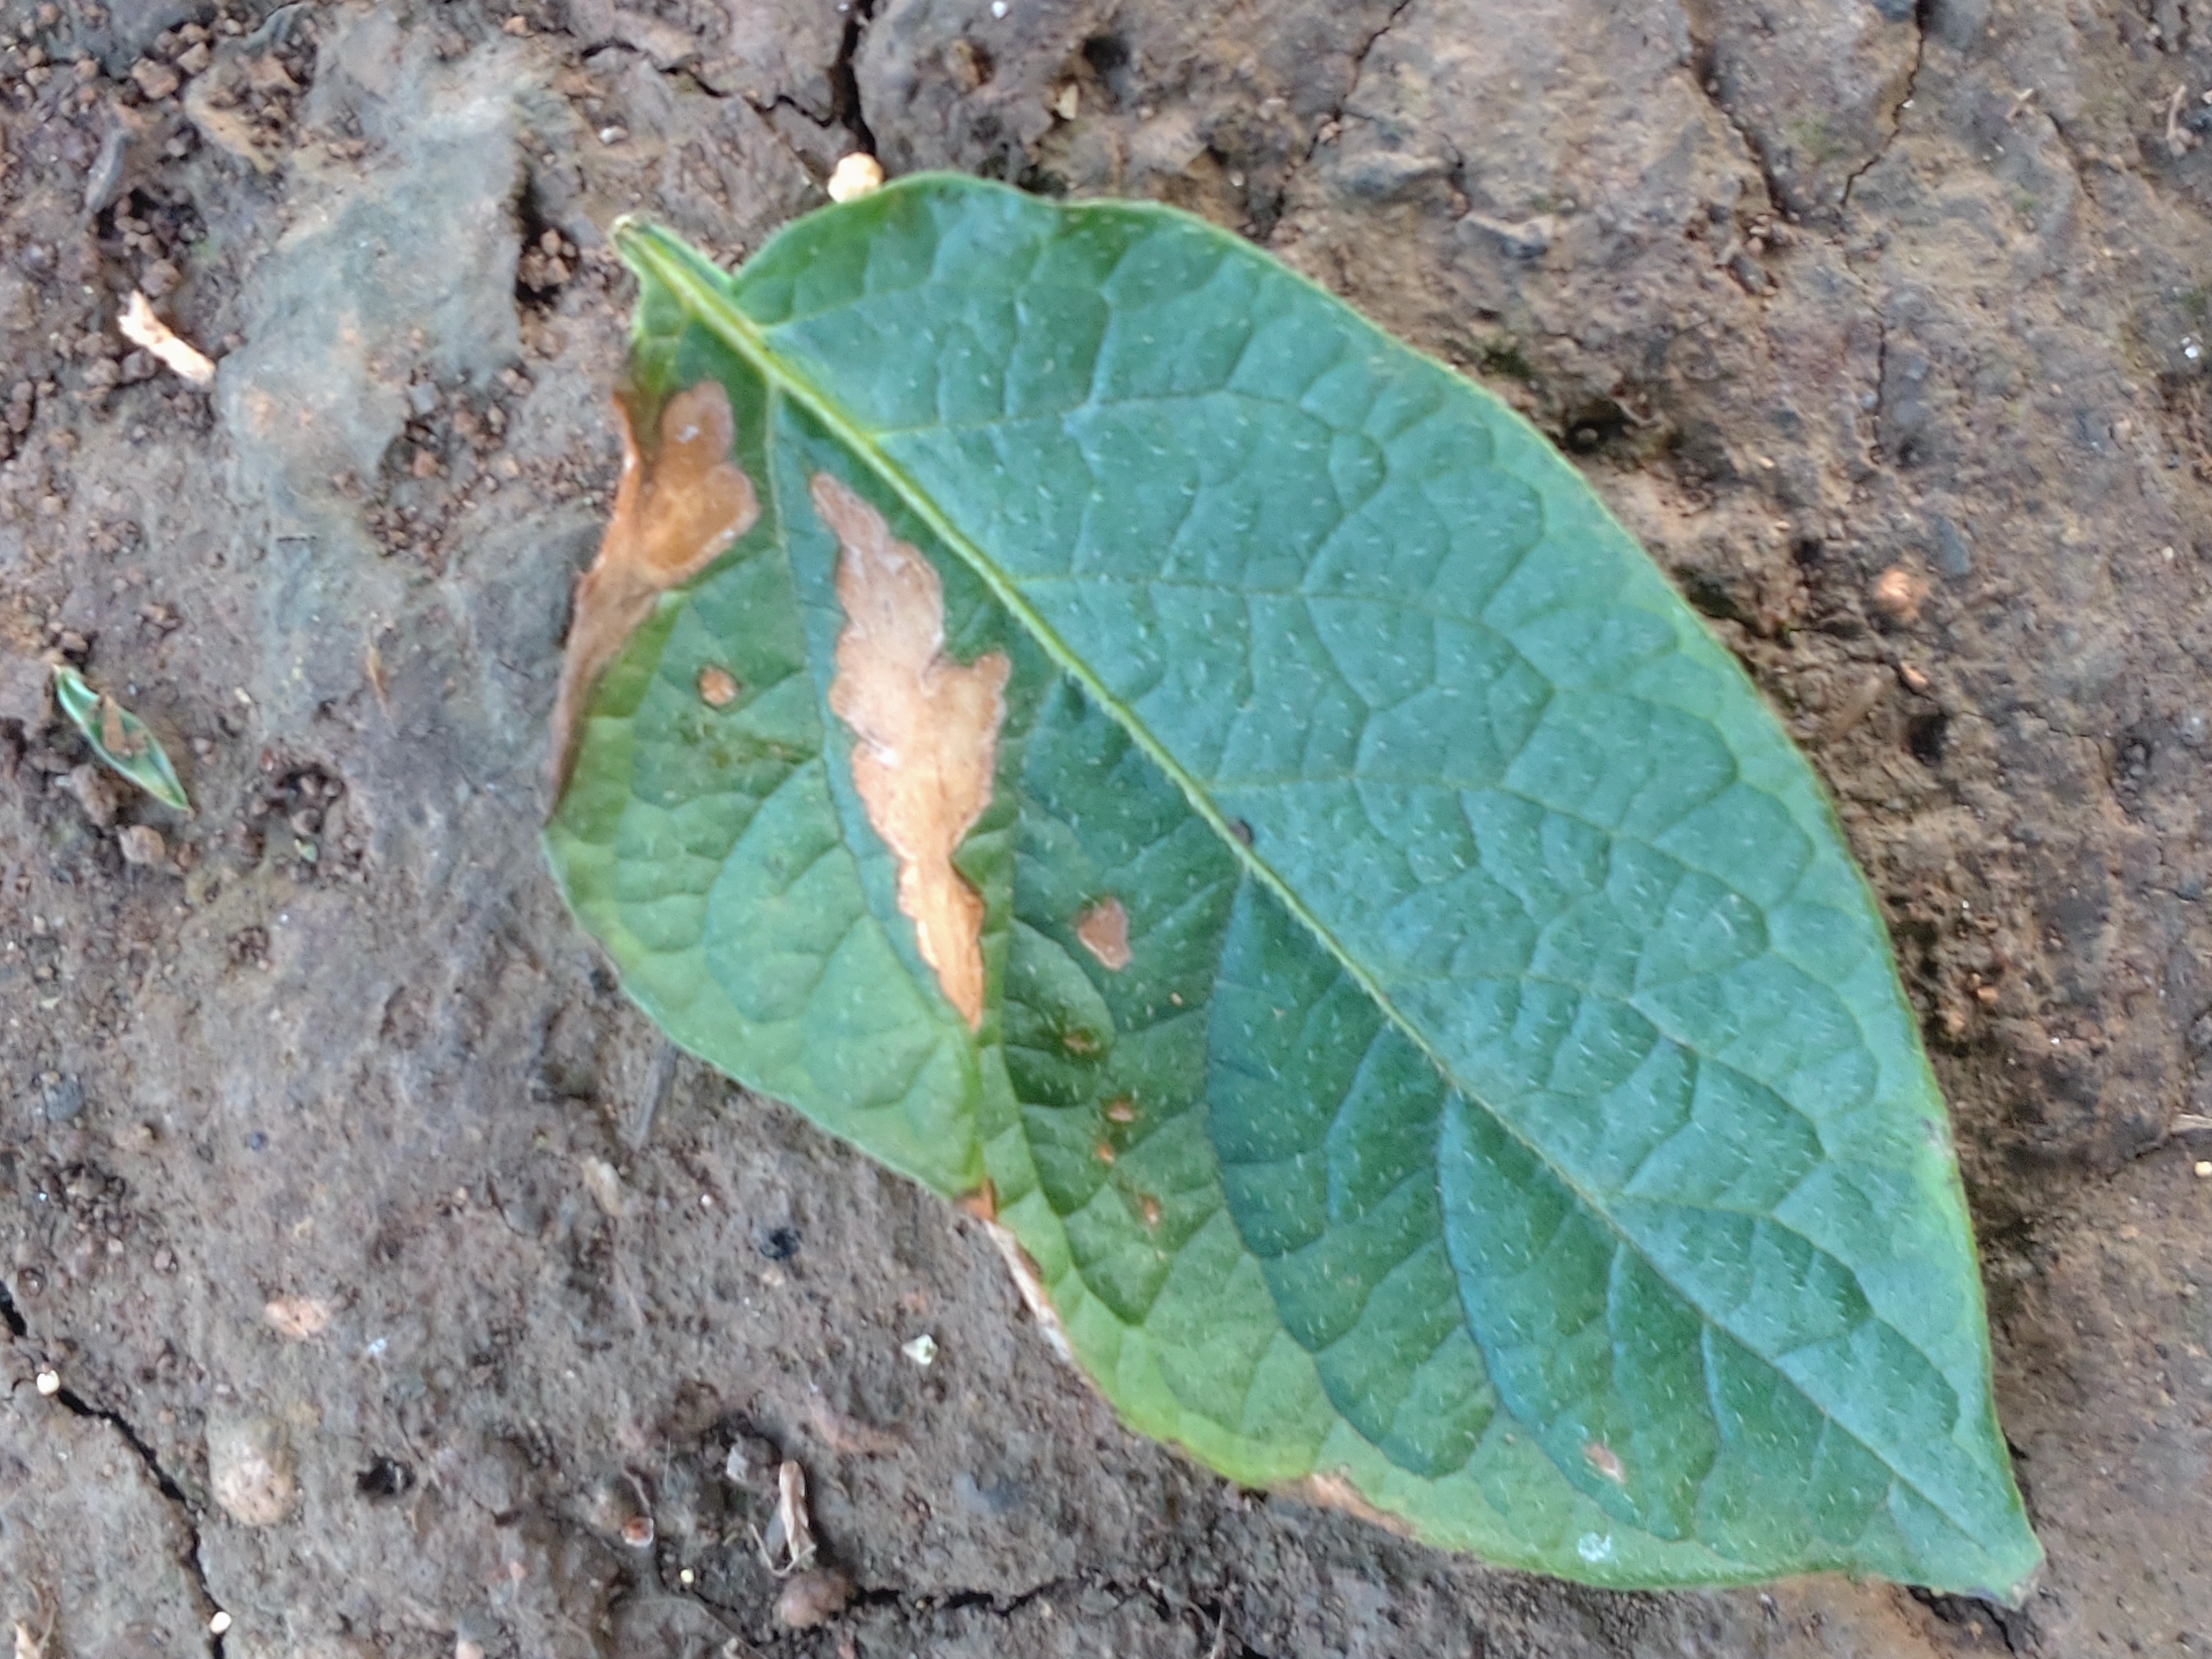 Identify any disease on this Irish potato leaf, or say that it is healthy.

early blight
